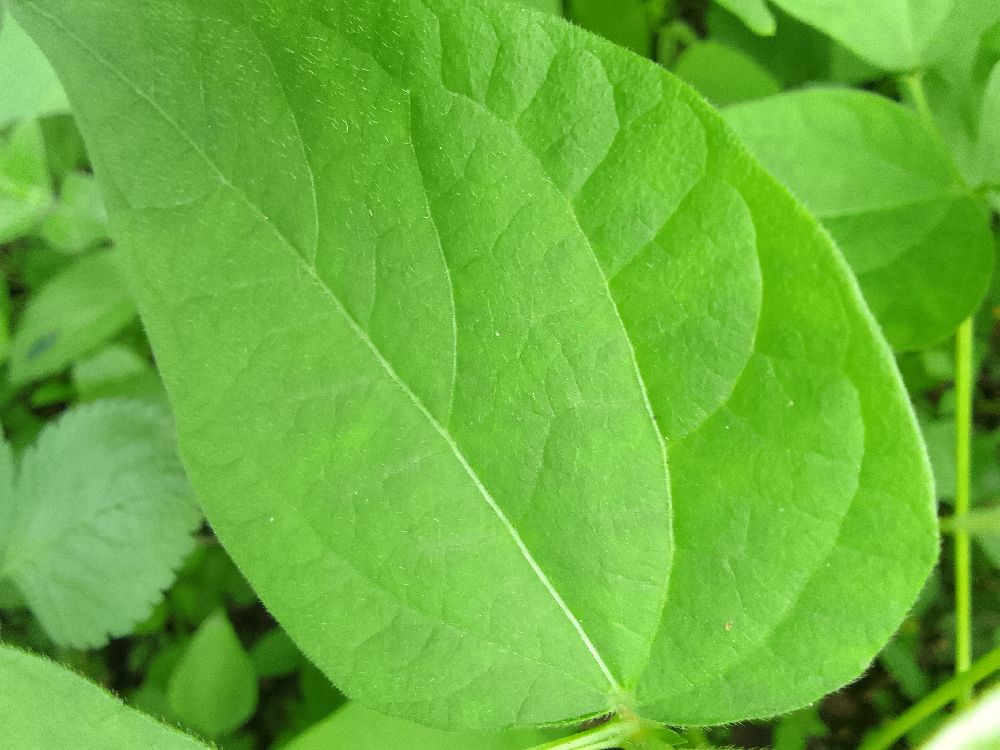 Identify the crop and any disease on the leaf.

common bean, healthy
